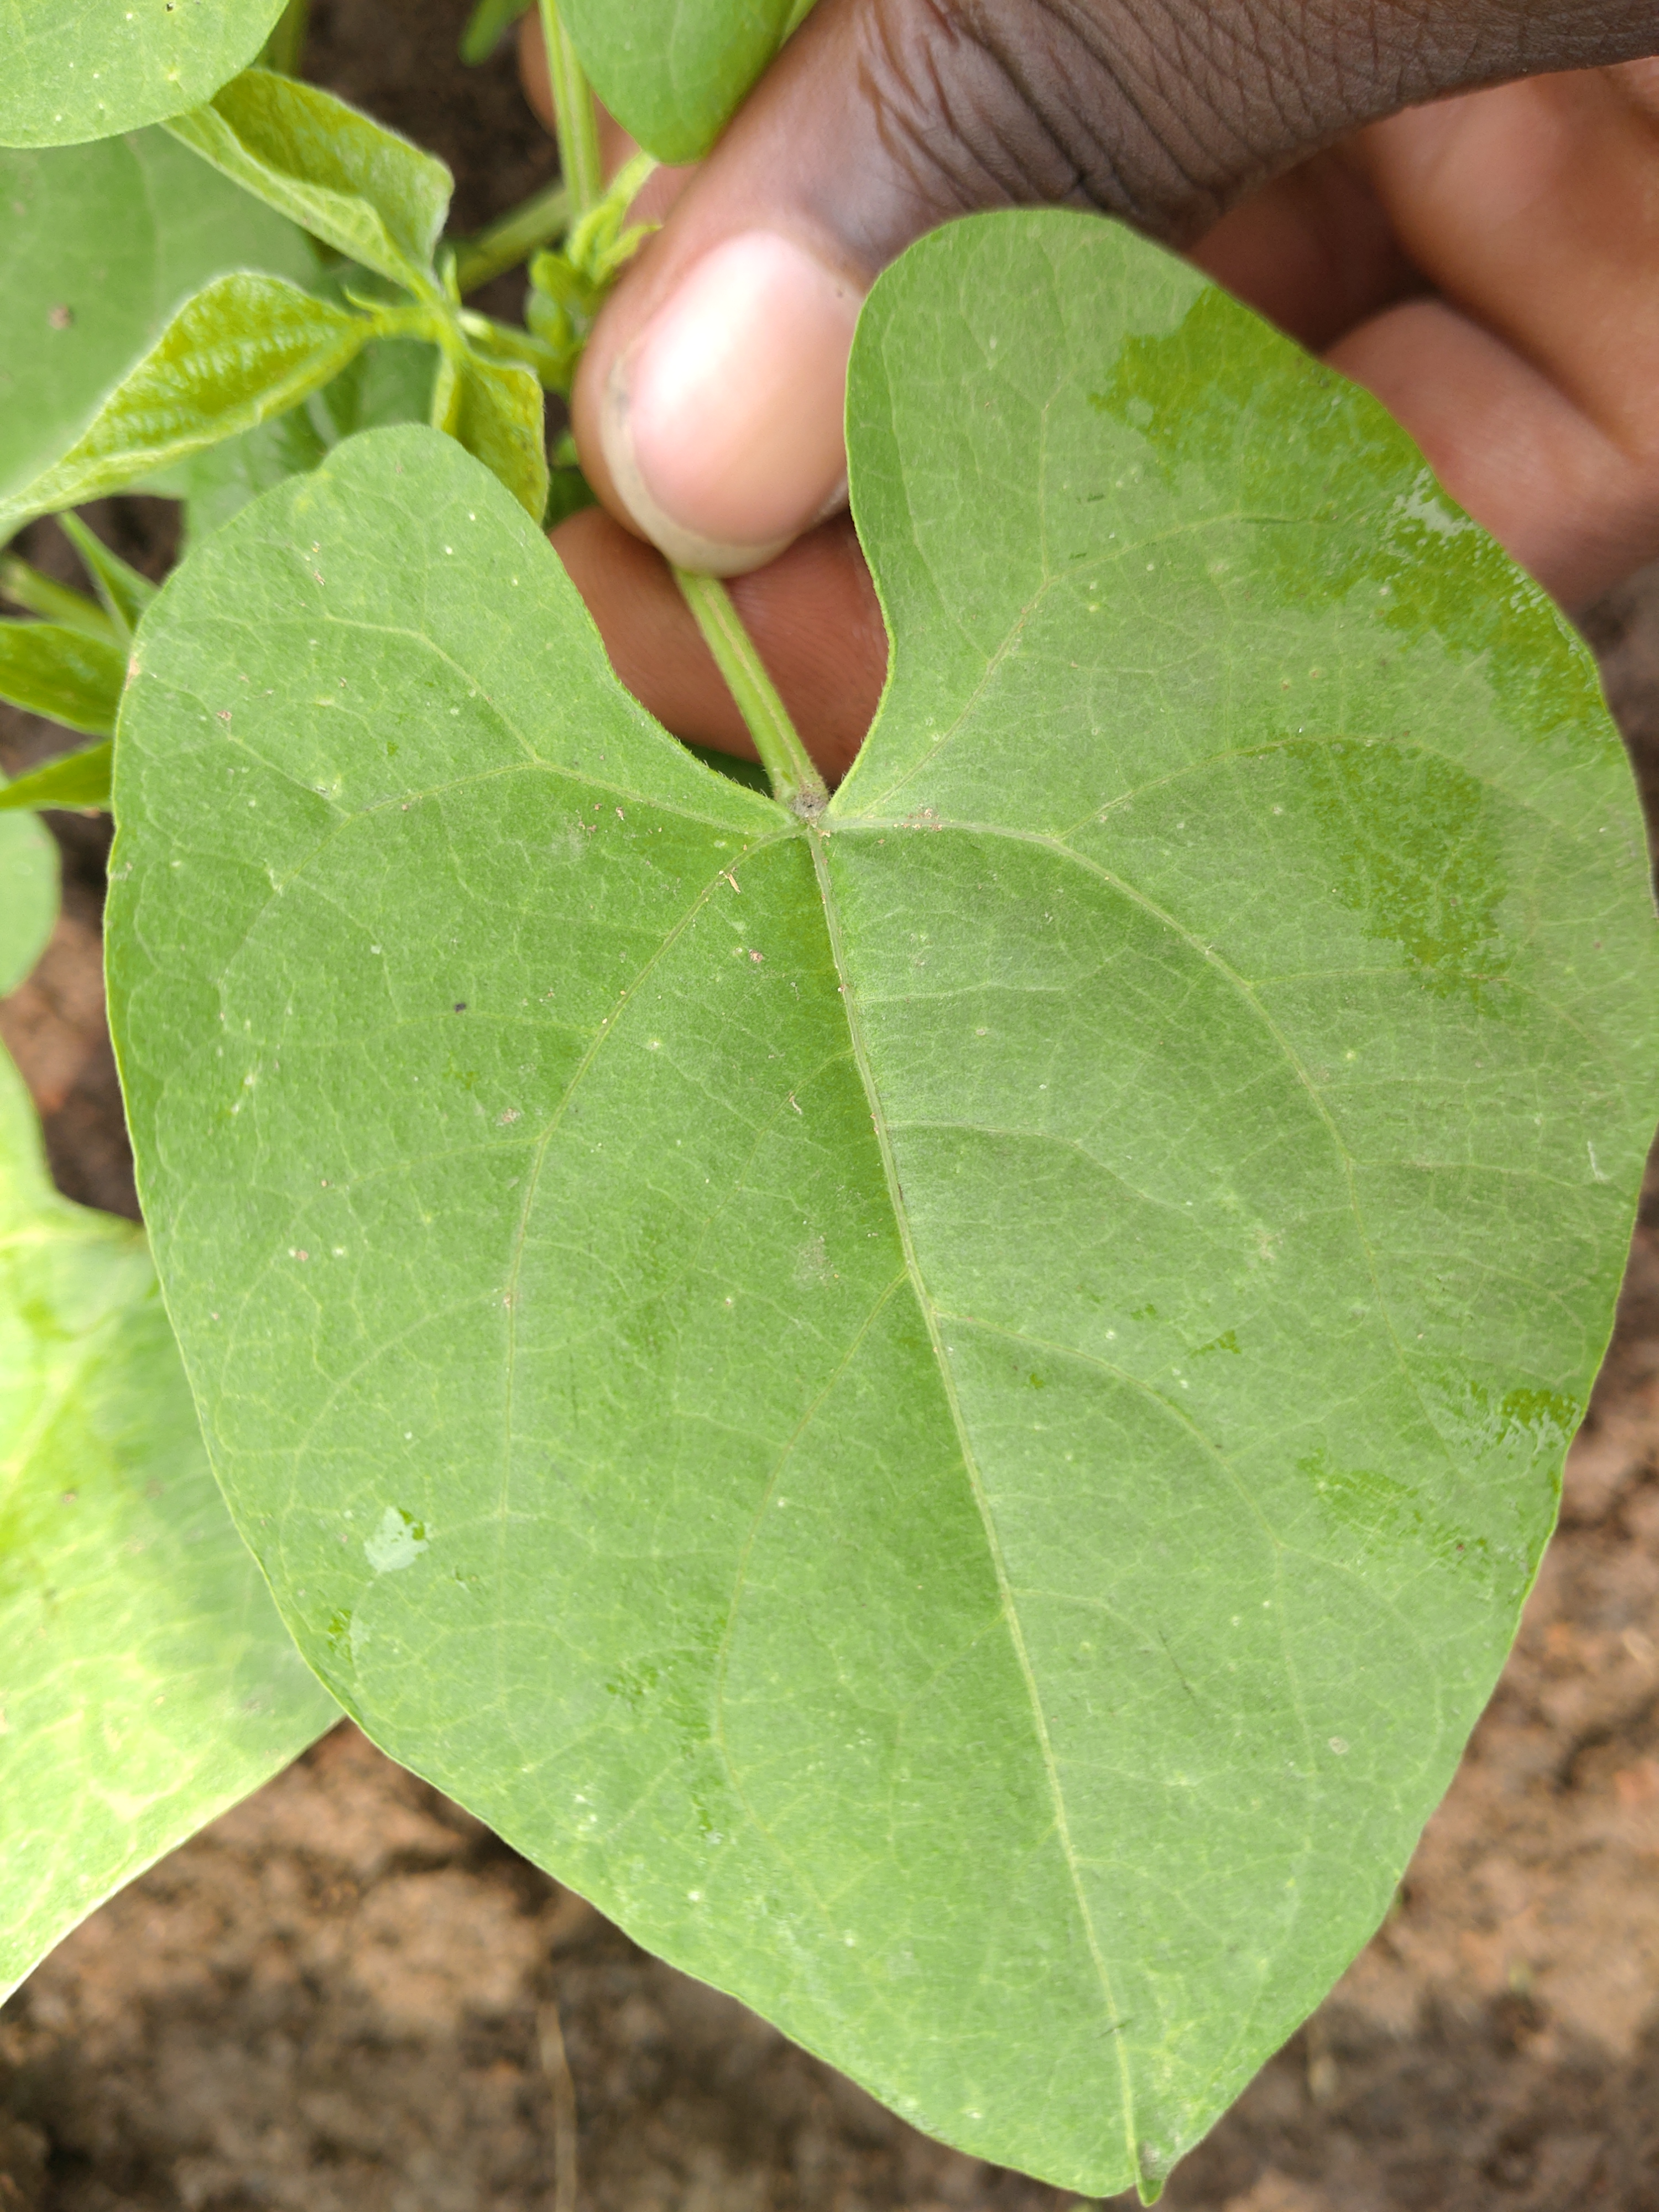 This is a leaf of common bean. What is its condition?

healthy
